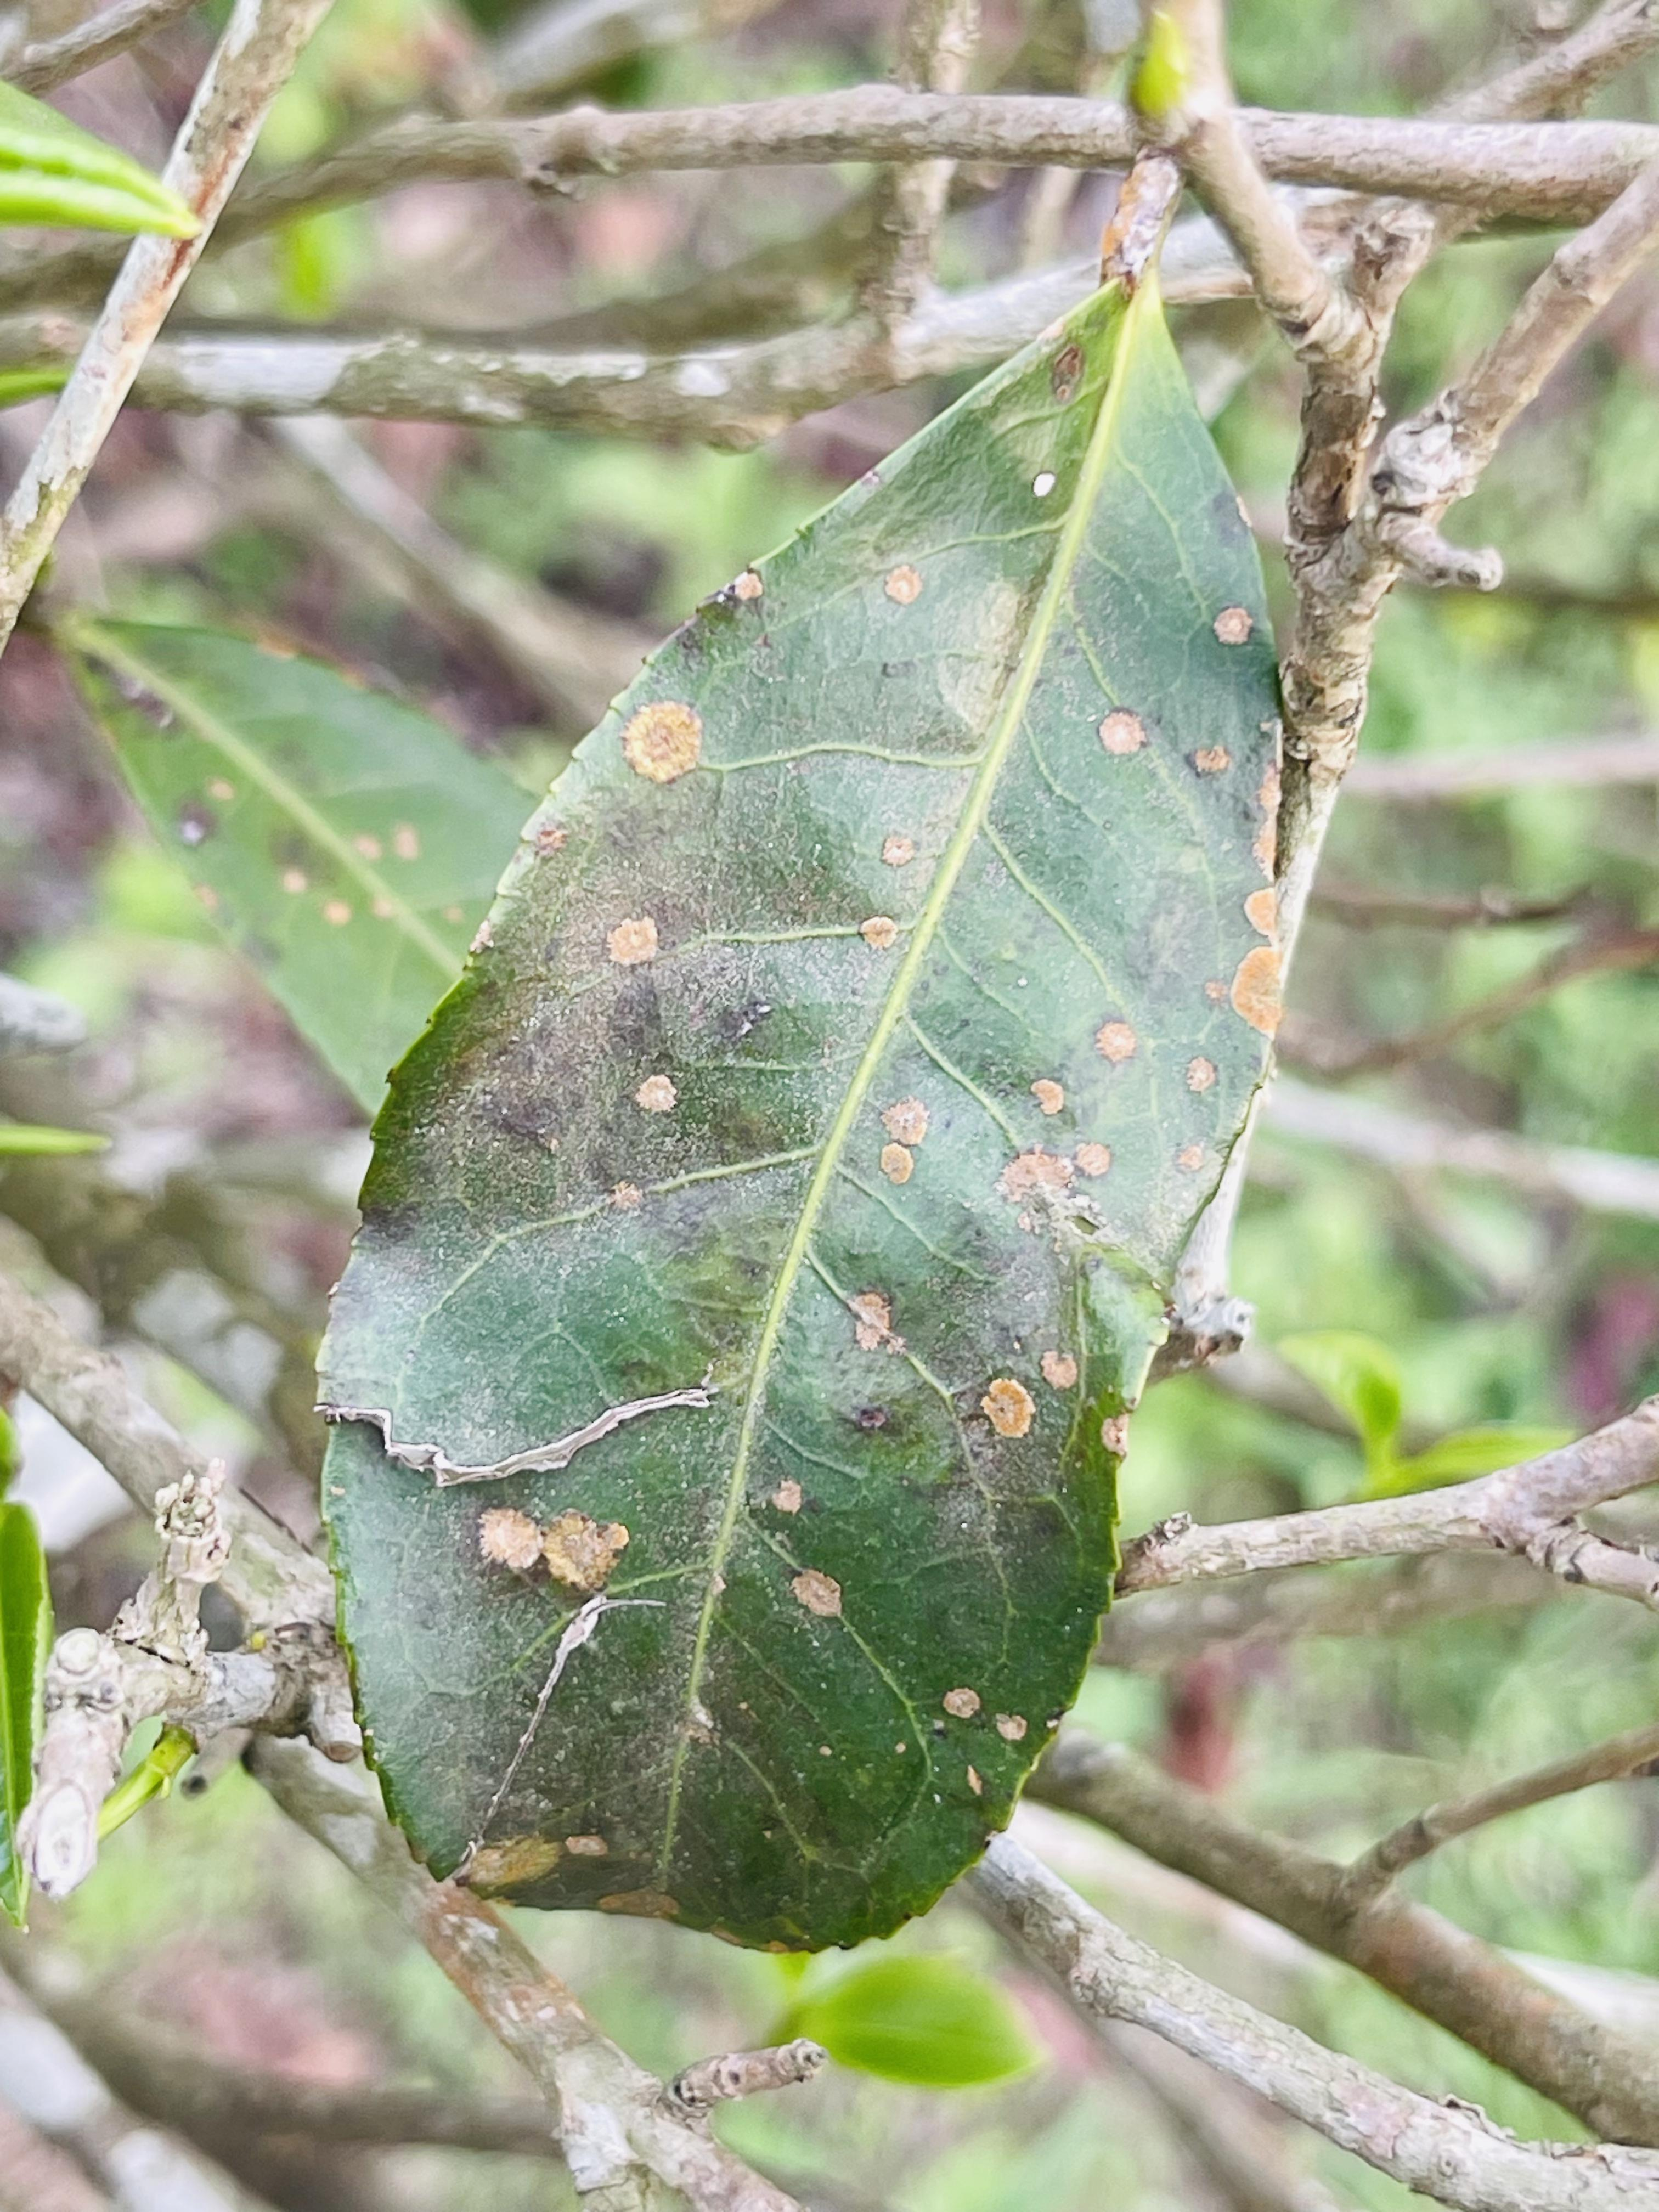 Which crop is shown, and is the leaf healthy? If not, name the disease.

tea, red rust
